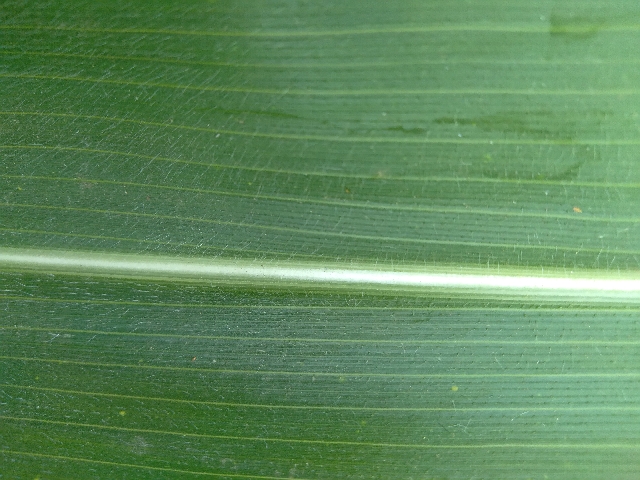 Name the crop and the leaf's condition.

maize, healthy
